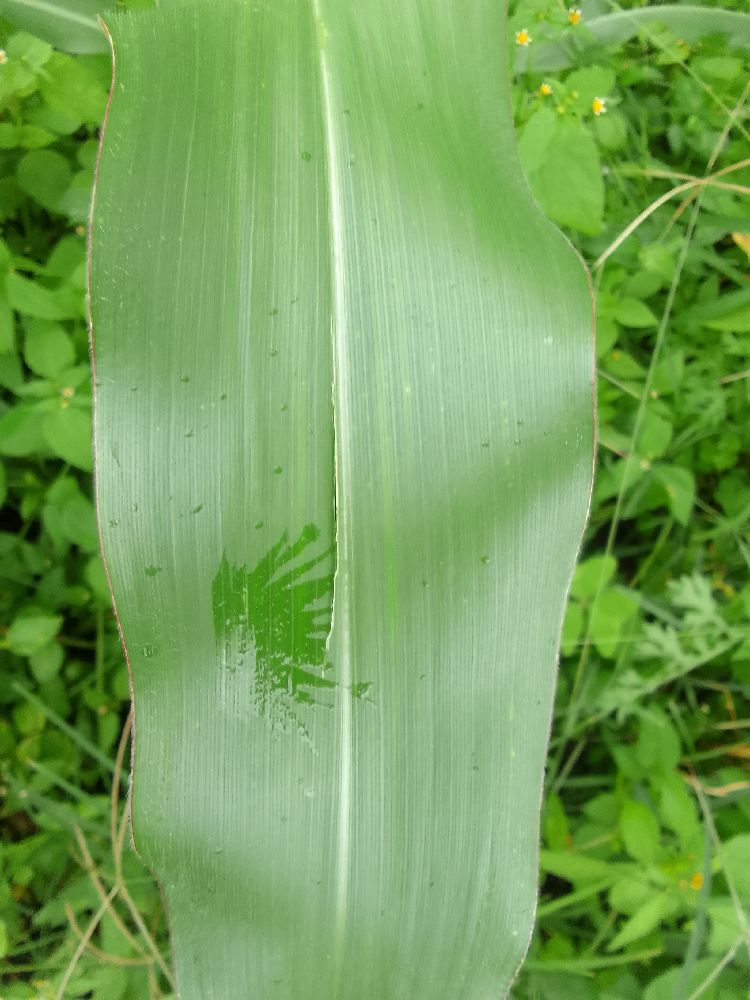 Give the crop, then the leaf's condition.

maize, healthy
